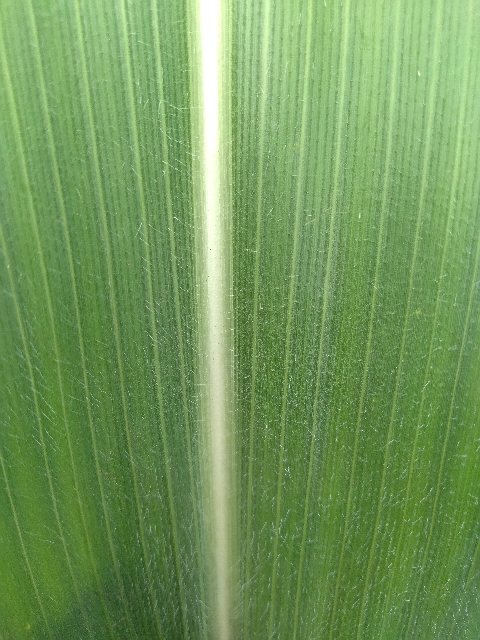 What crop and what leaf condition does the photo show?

maize, healthy
